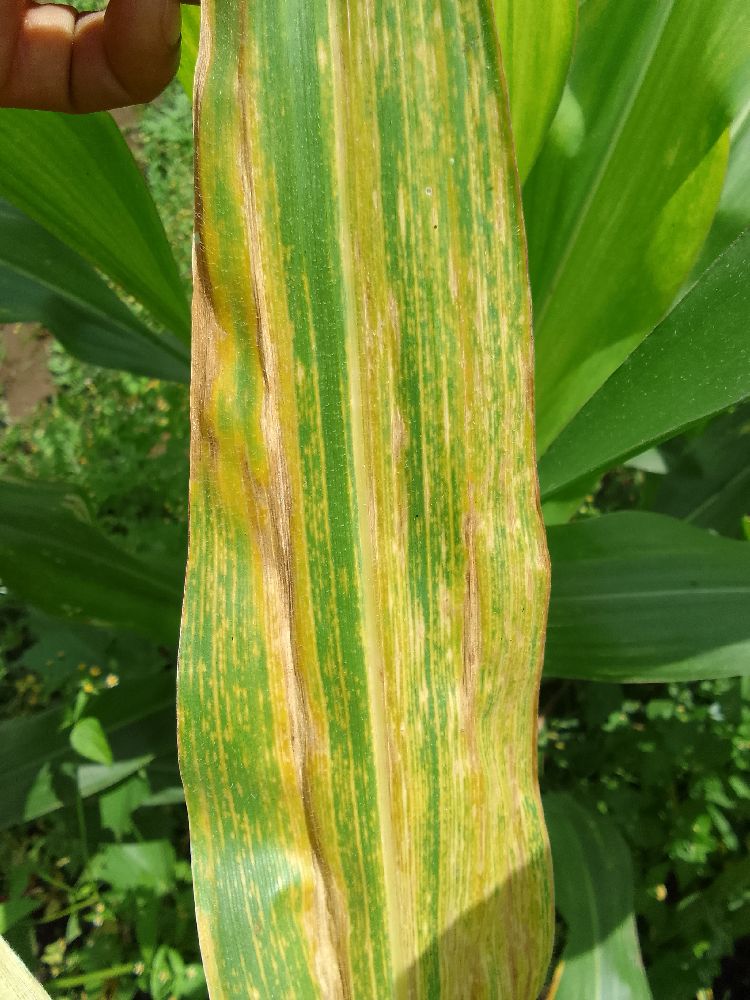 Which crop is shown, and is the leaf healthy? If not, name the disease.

maize, maize lethal necrosis
